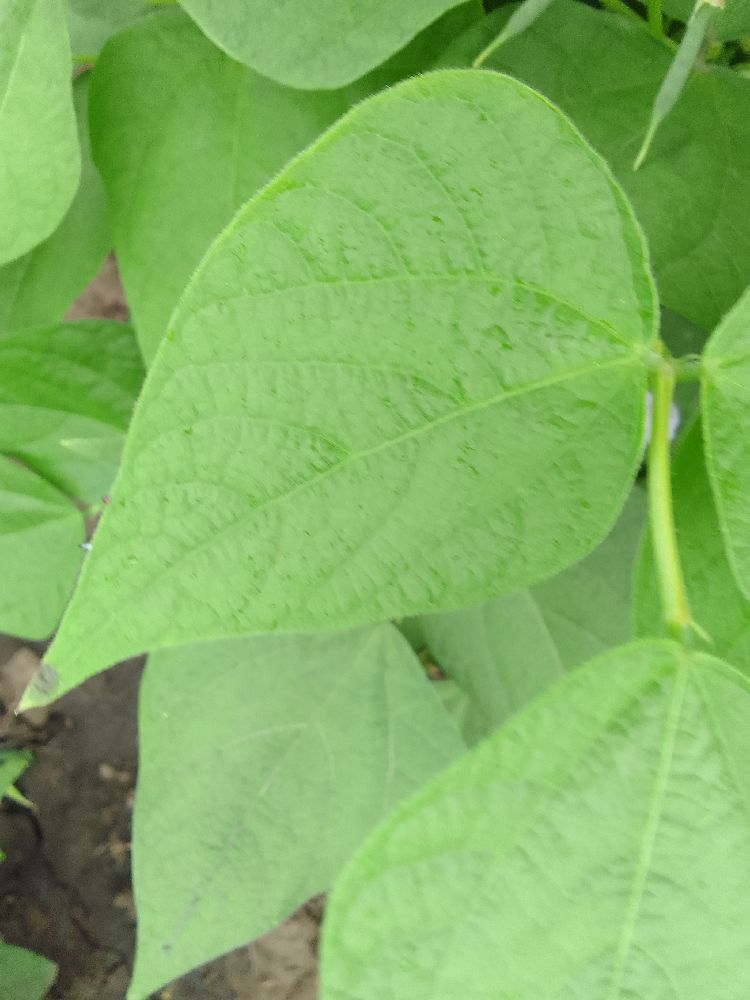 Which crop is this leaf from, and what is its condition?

common bean, healthy
